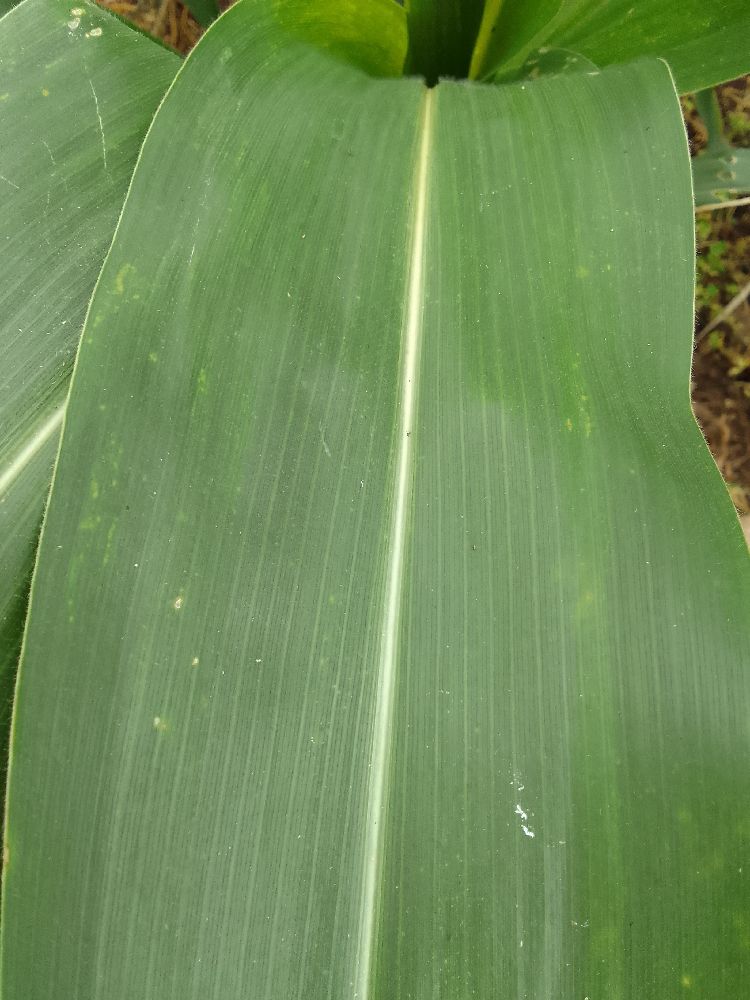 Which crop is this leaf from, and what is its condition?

maize, healthy
